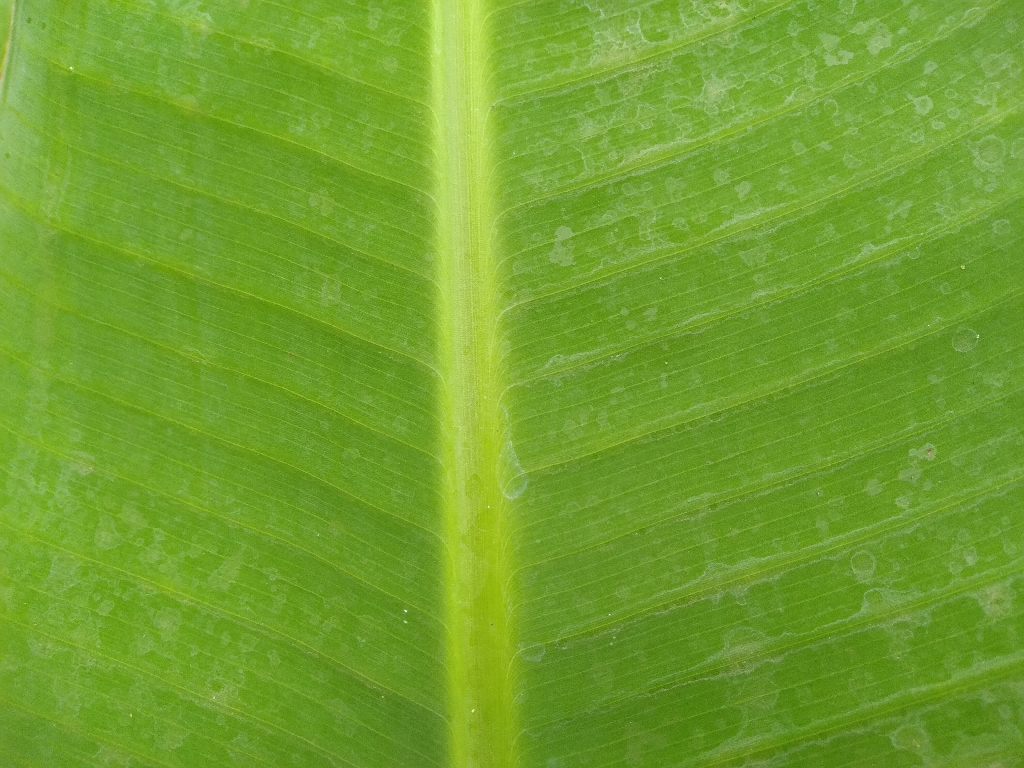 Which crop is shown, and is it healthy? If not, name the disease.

banana, healthy
